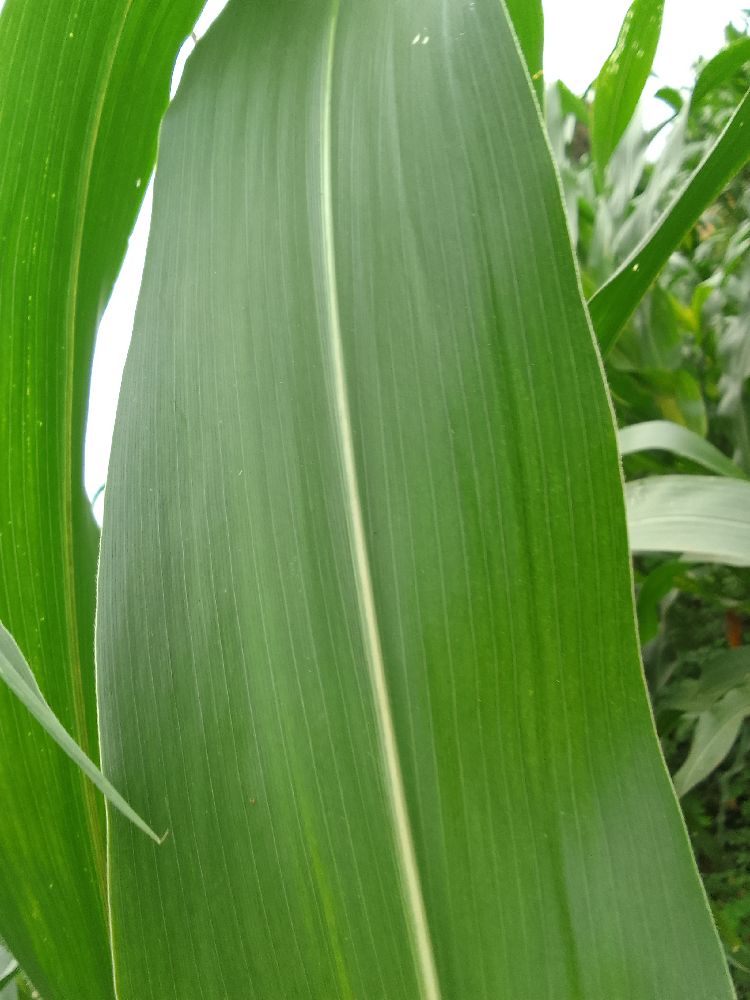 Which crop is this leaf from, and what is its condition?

maize, healthy
